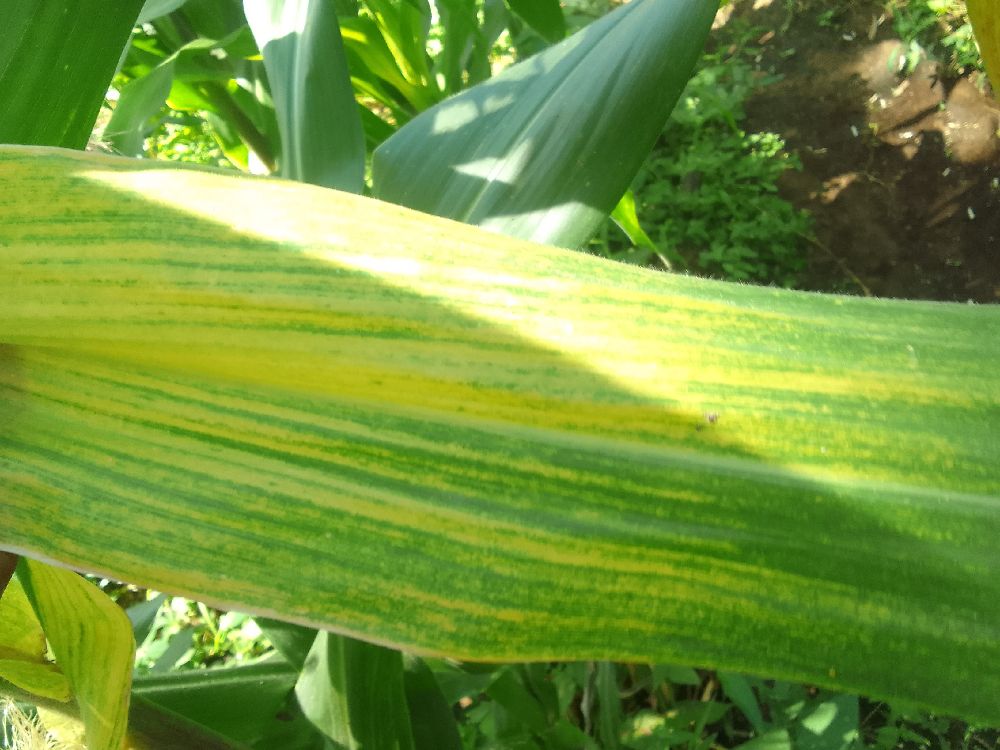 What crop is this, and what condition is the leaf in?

maize, maize lethal necrosis
